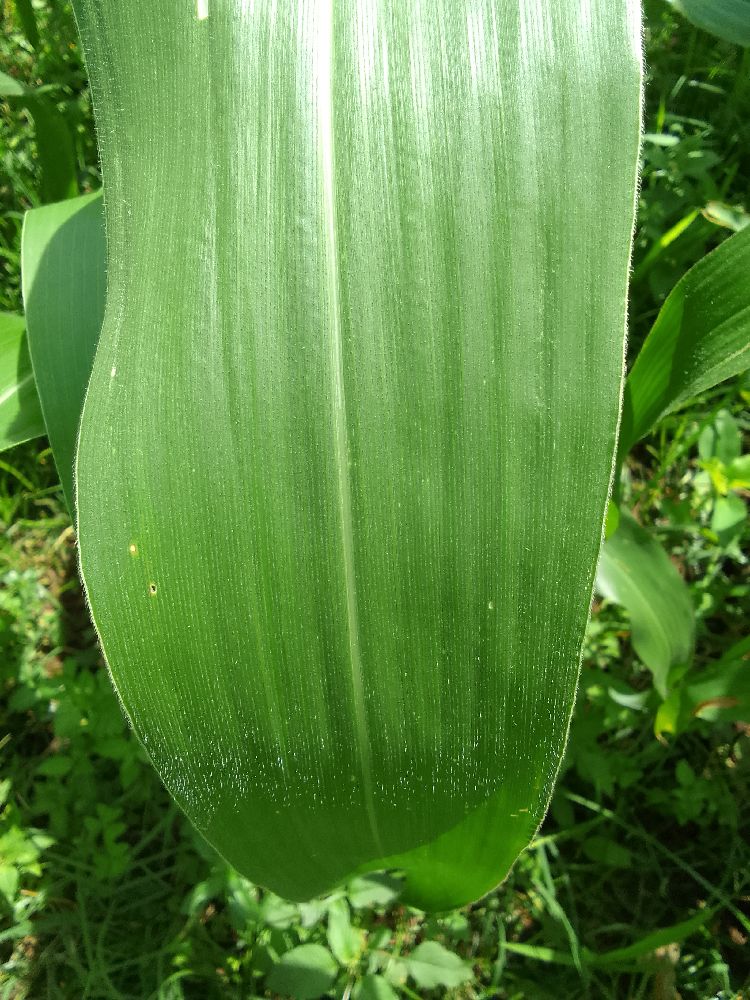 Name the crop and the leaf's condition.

maize, healthy
